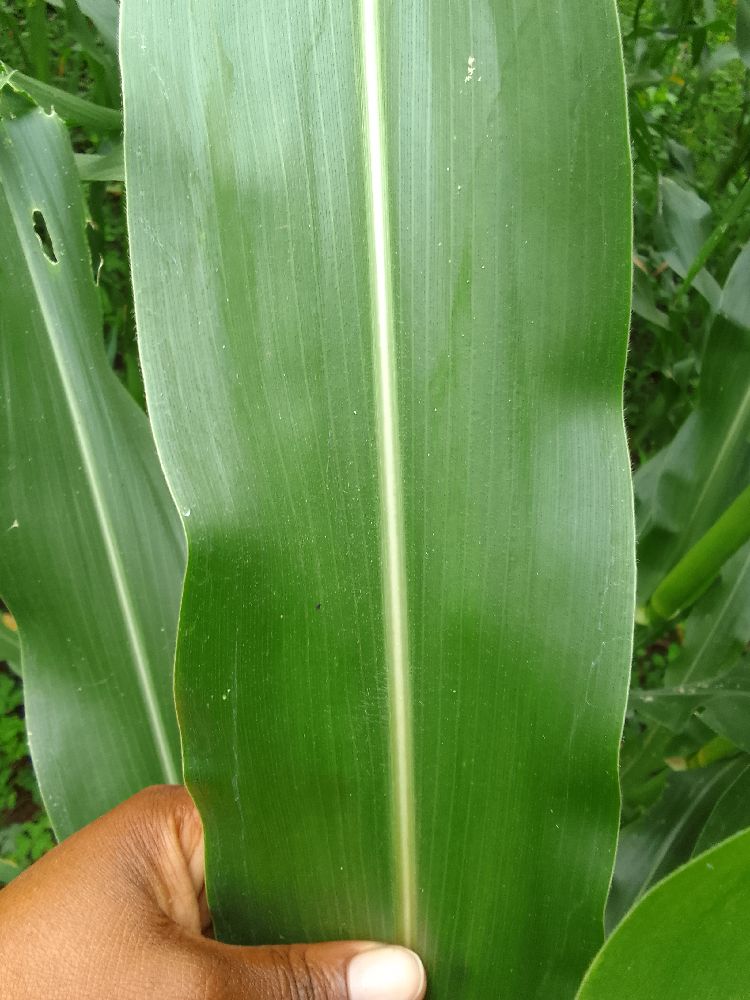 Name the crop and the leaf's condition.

maize, healthy
